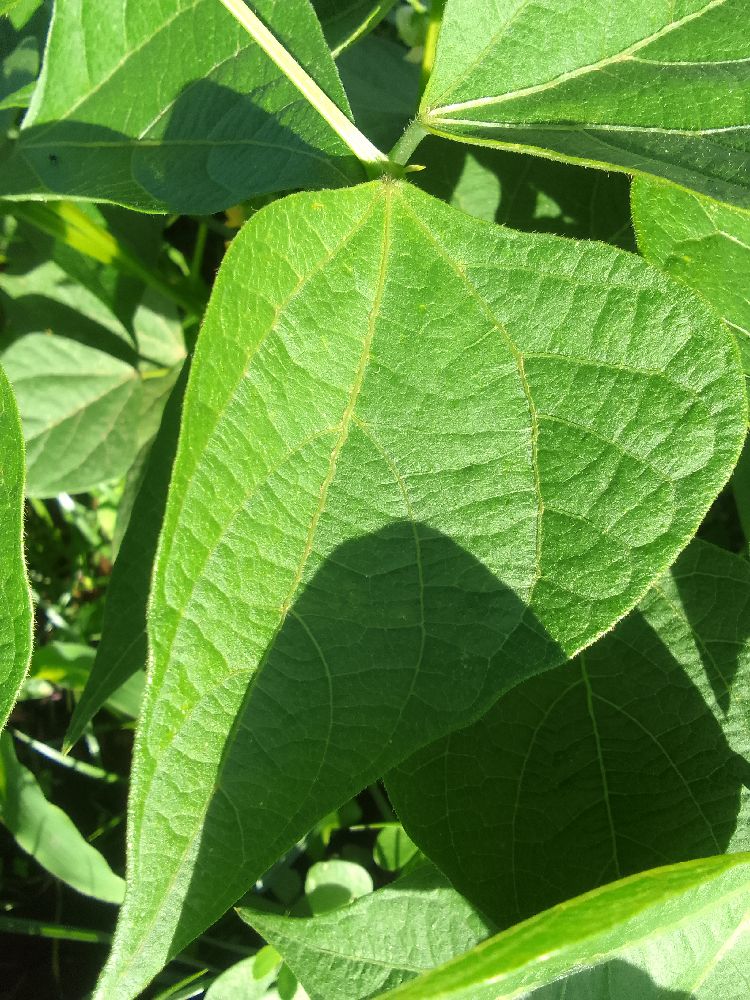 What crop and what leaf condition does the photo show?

common bean, healthy
